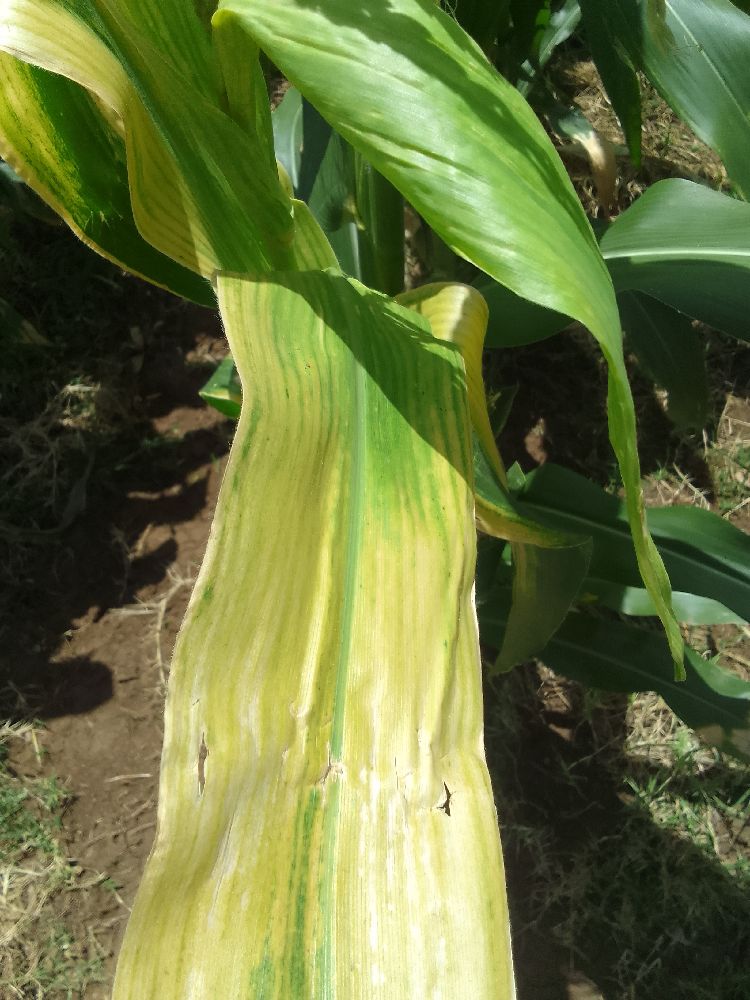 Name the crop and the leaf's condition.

maize, maize lethal necrosis
